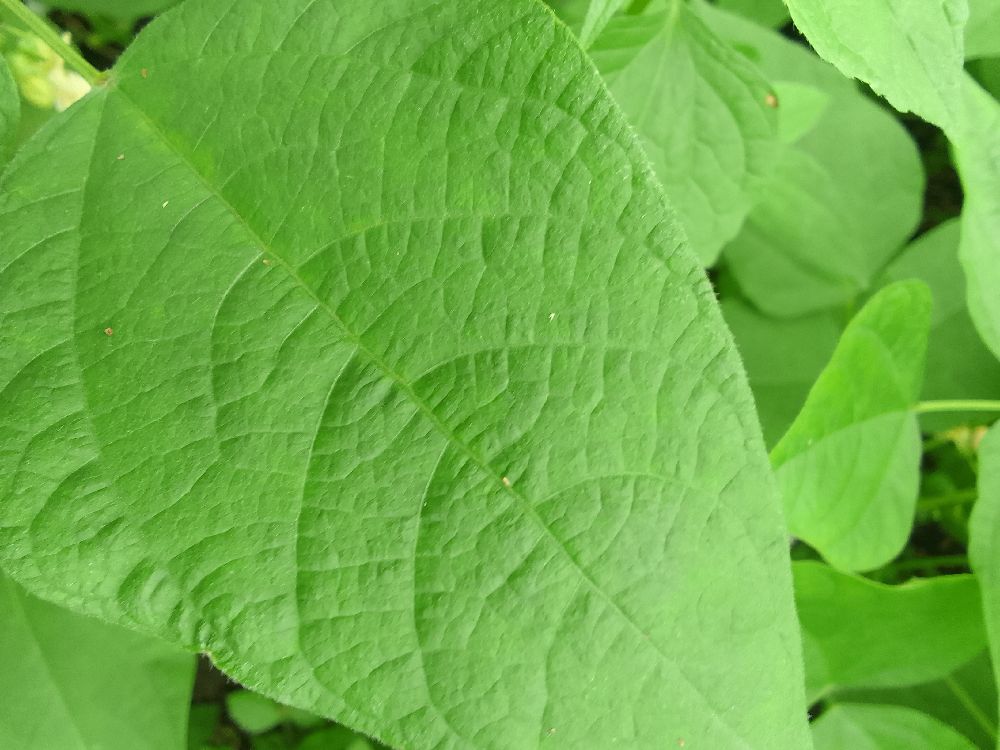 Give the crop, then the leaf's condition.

common bean, healthy
